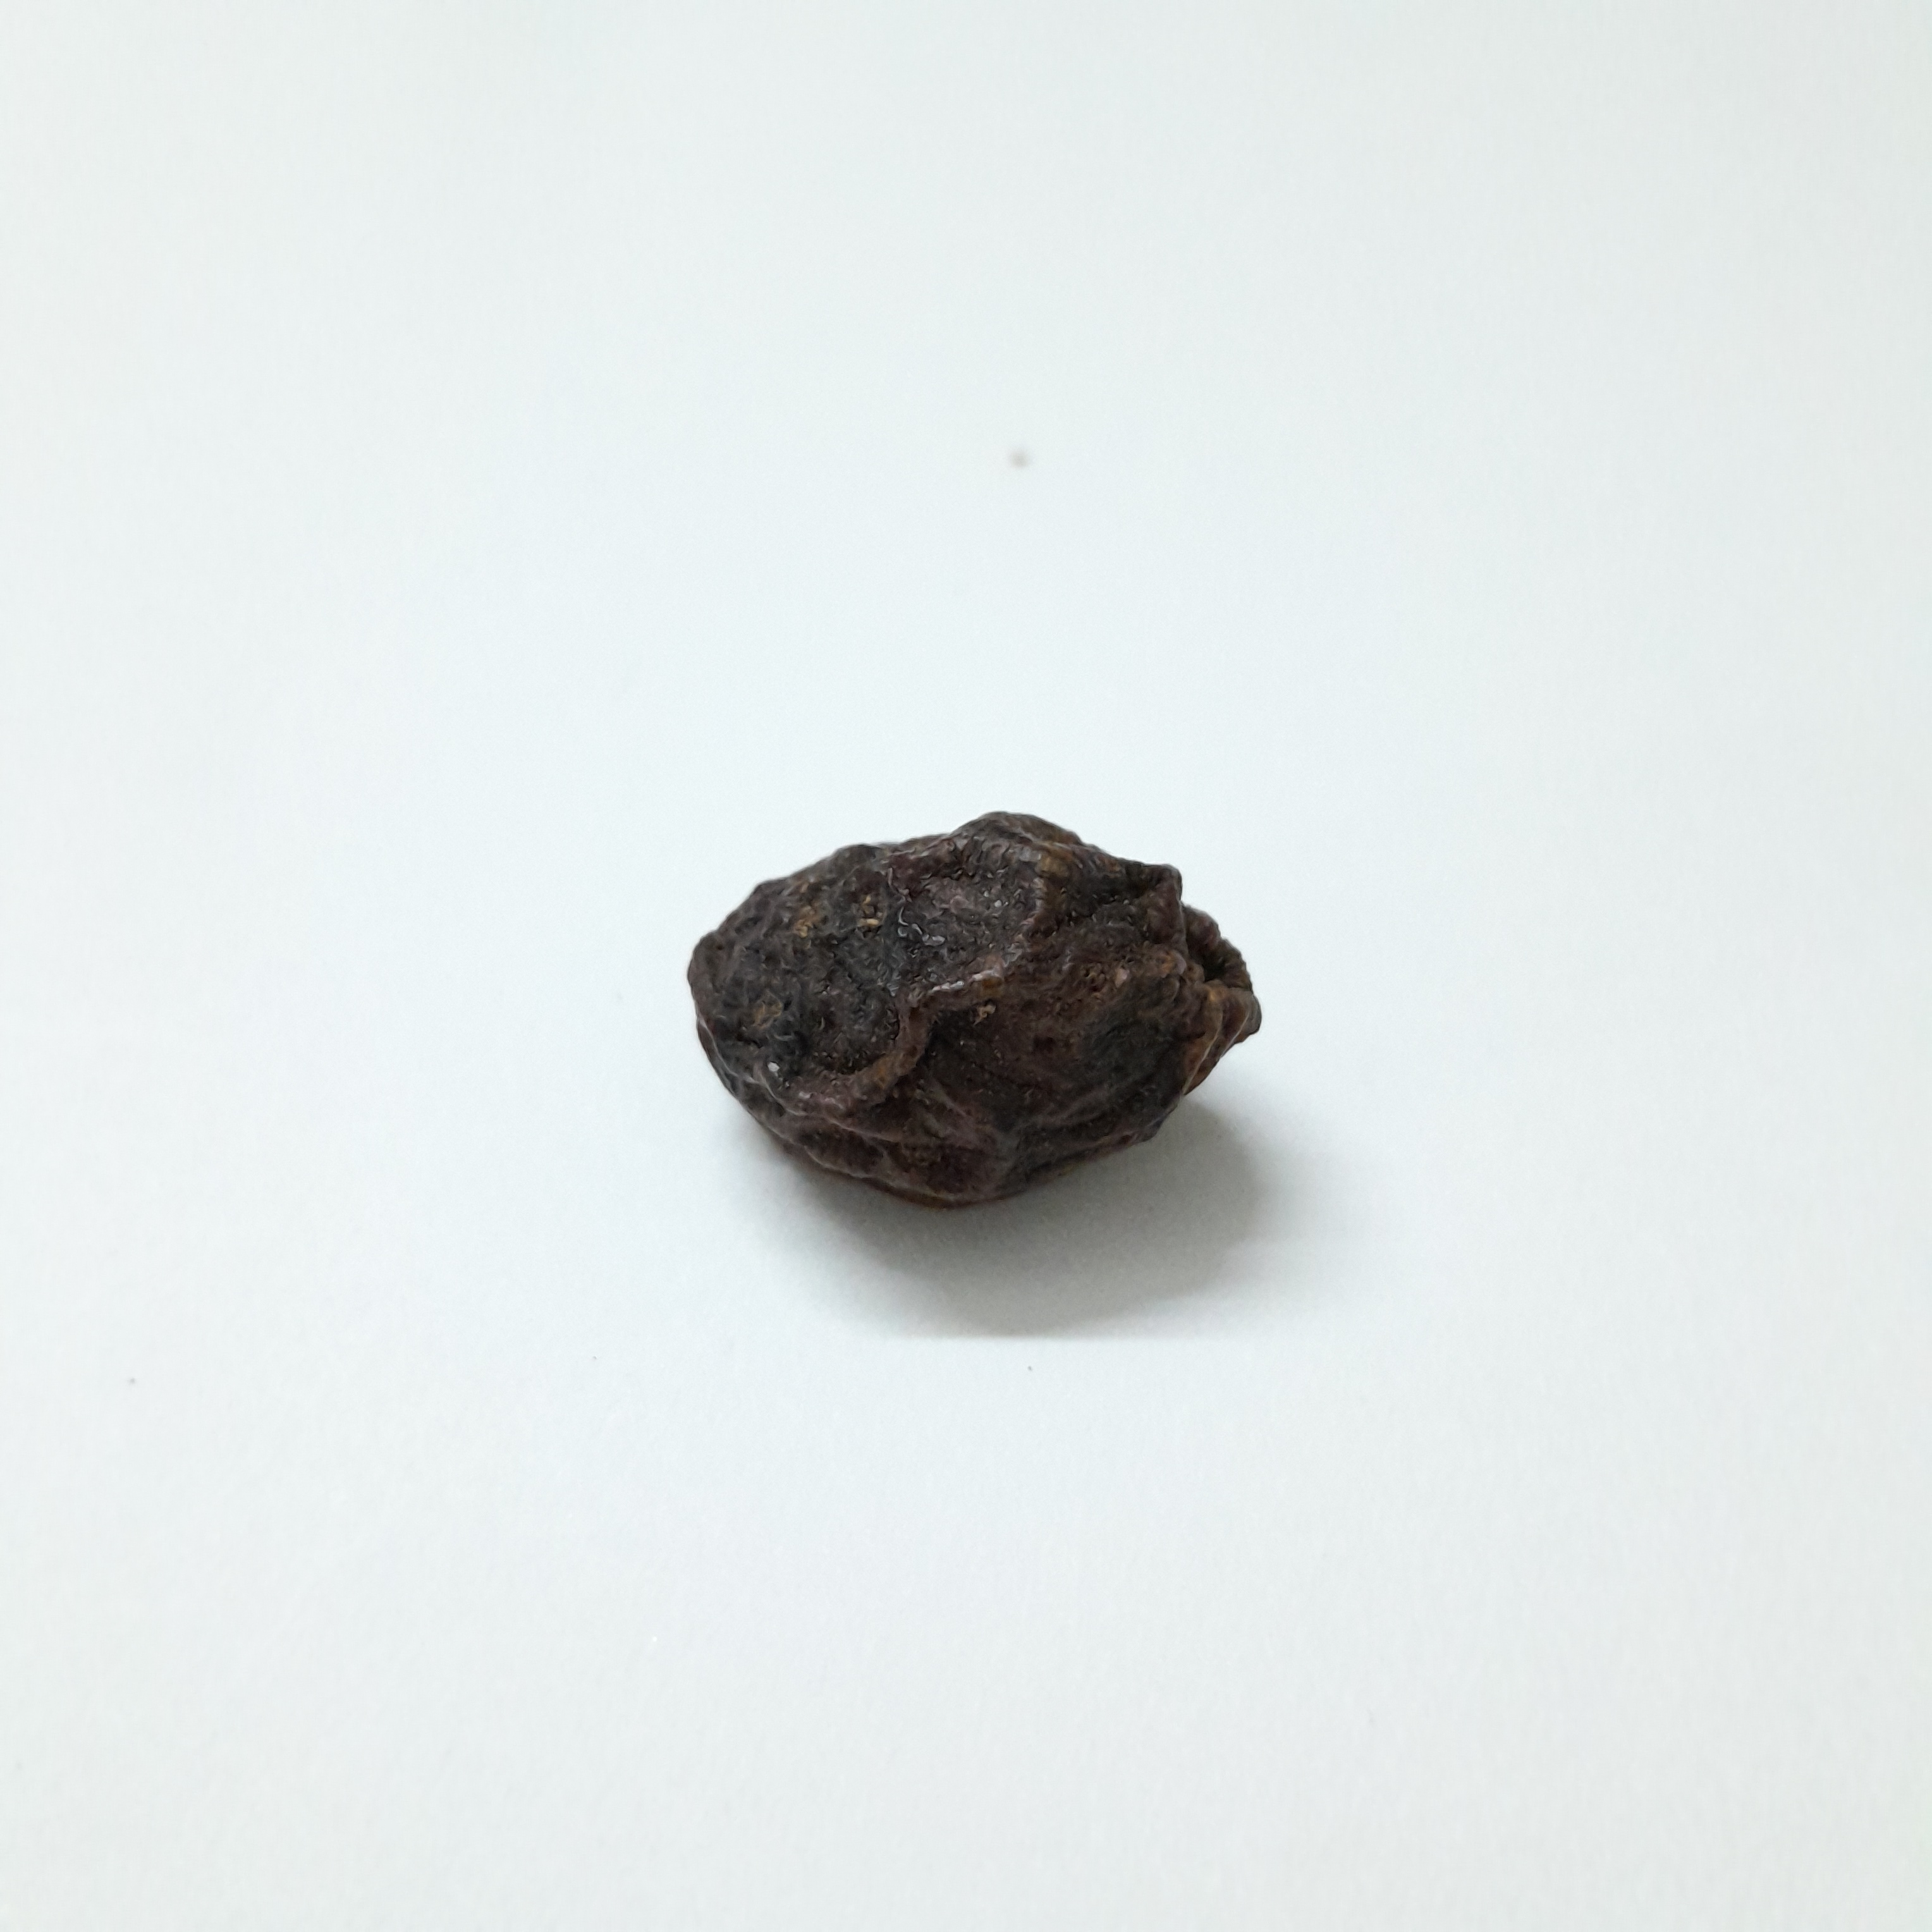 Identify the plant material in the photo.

kadukharik
